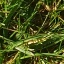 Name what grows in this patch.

grass
